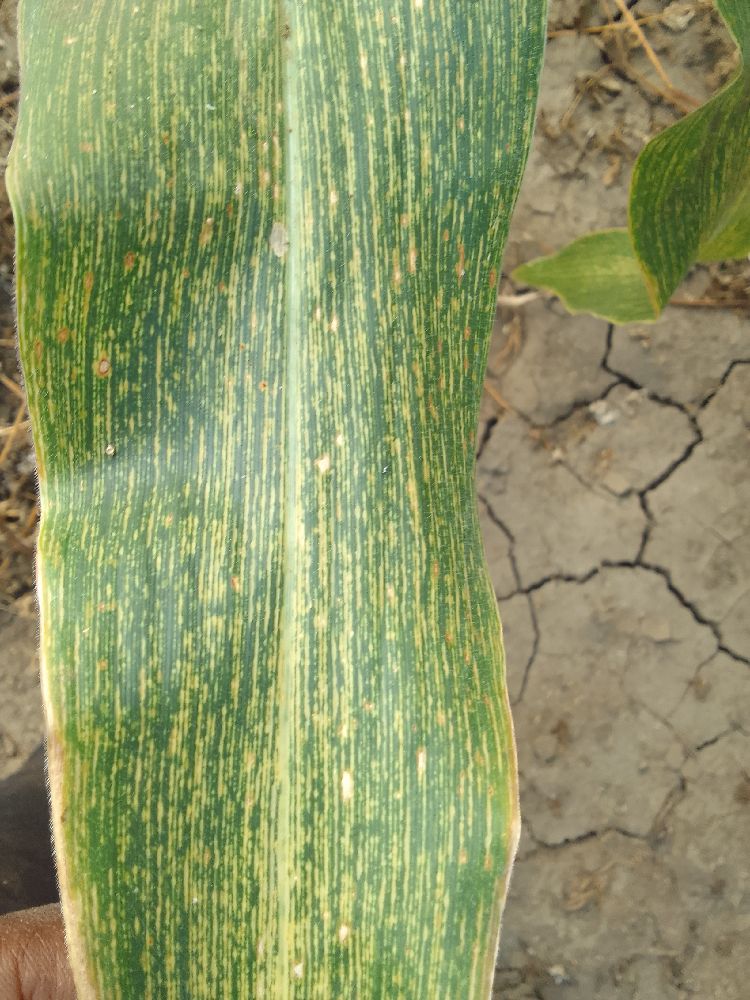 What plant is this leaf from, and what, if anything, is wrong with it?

maize, maize streak virus
